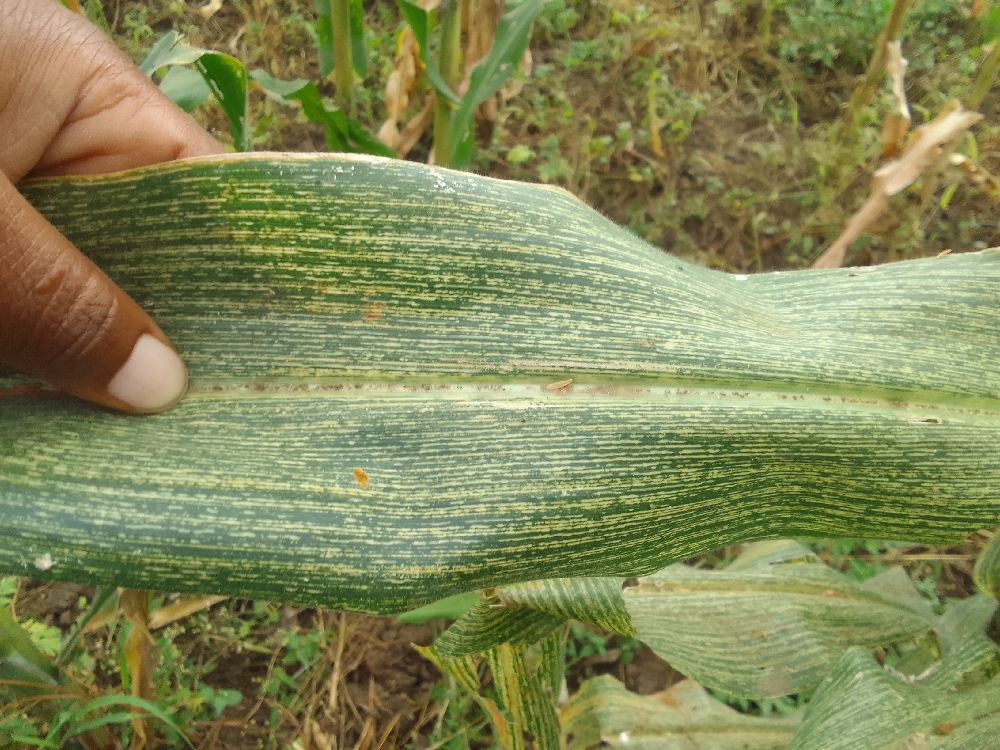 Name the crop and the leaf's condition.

maize, maize streak virus
